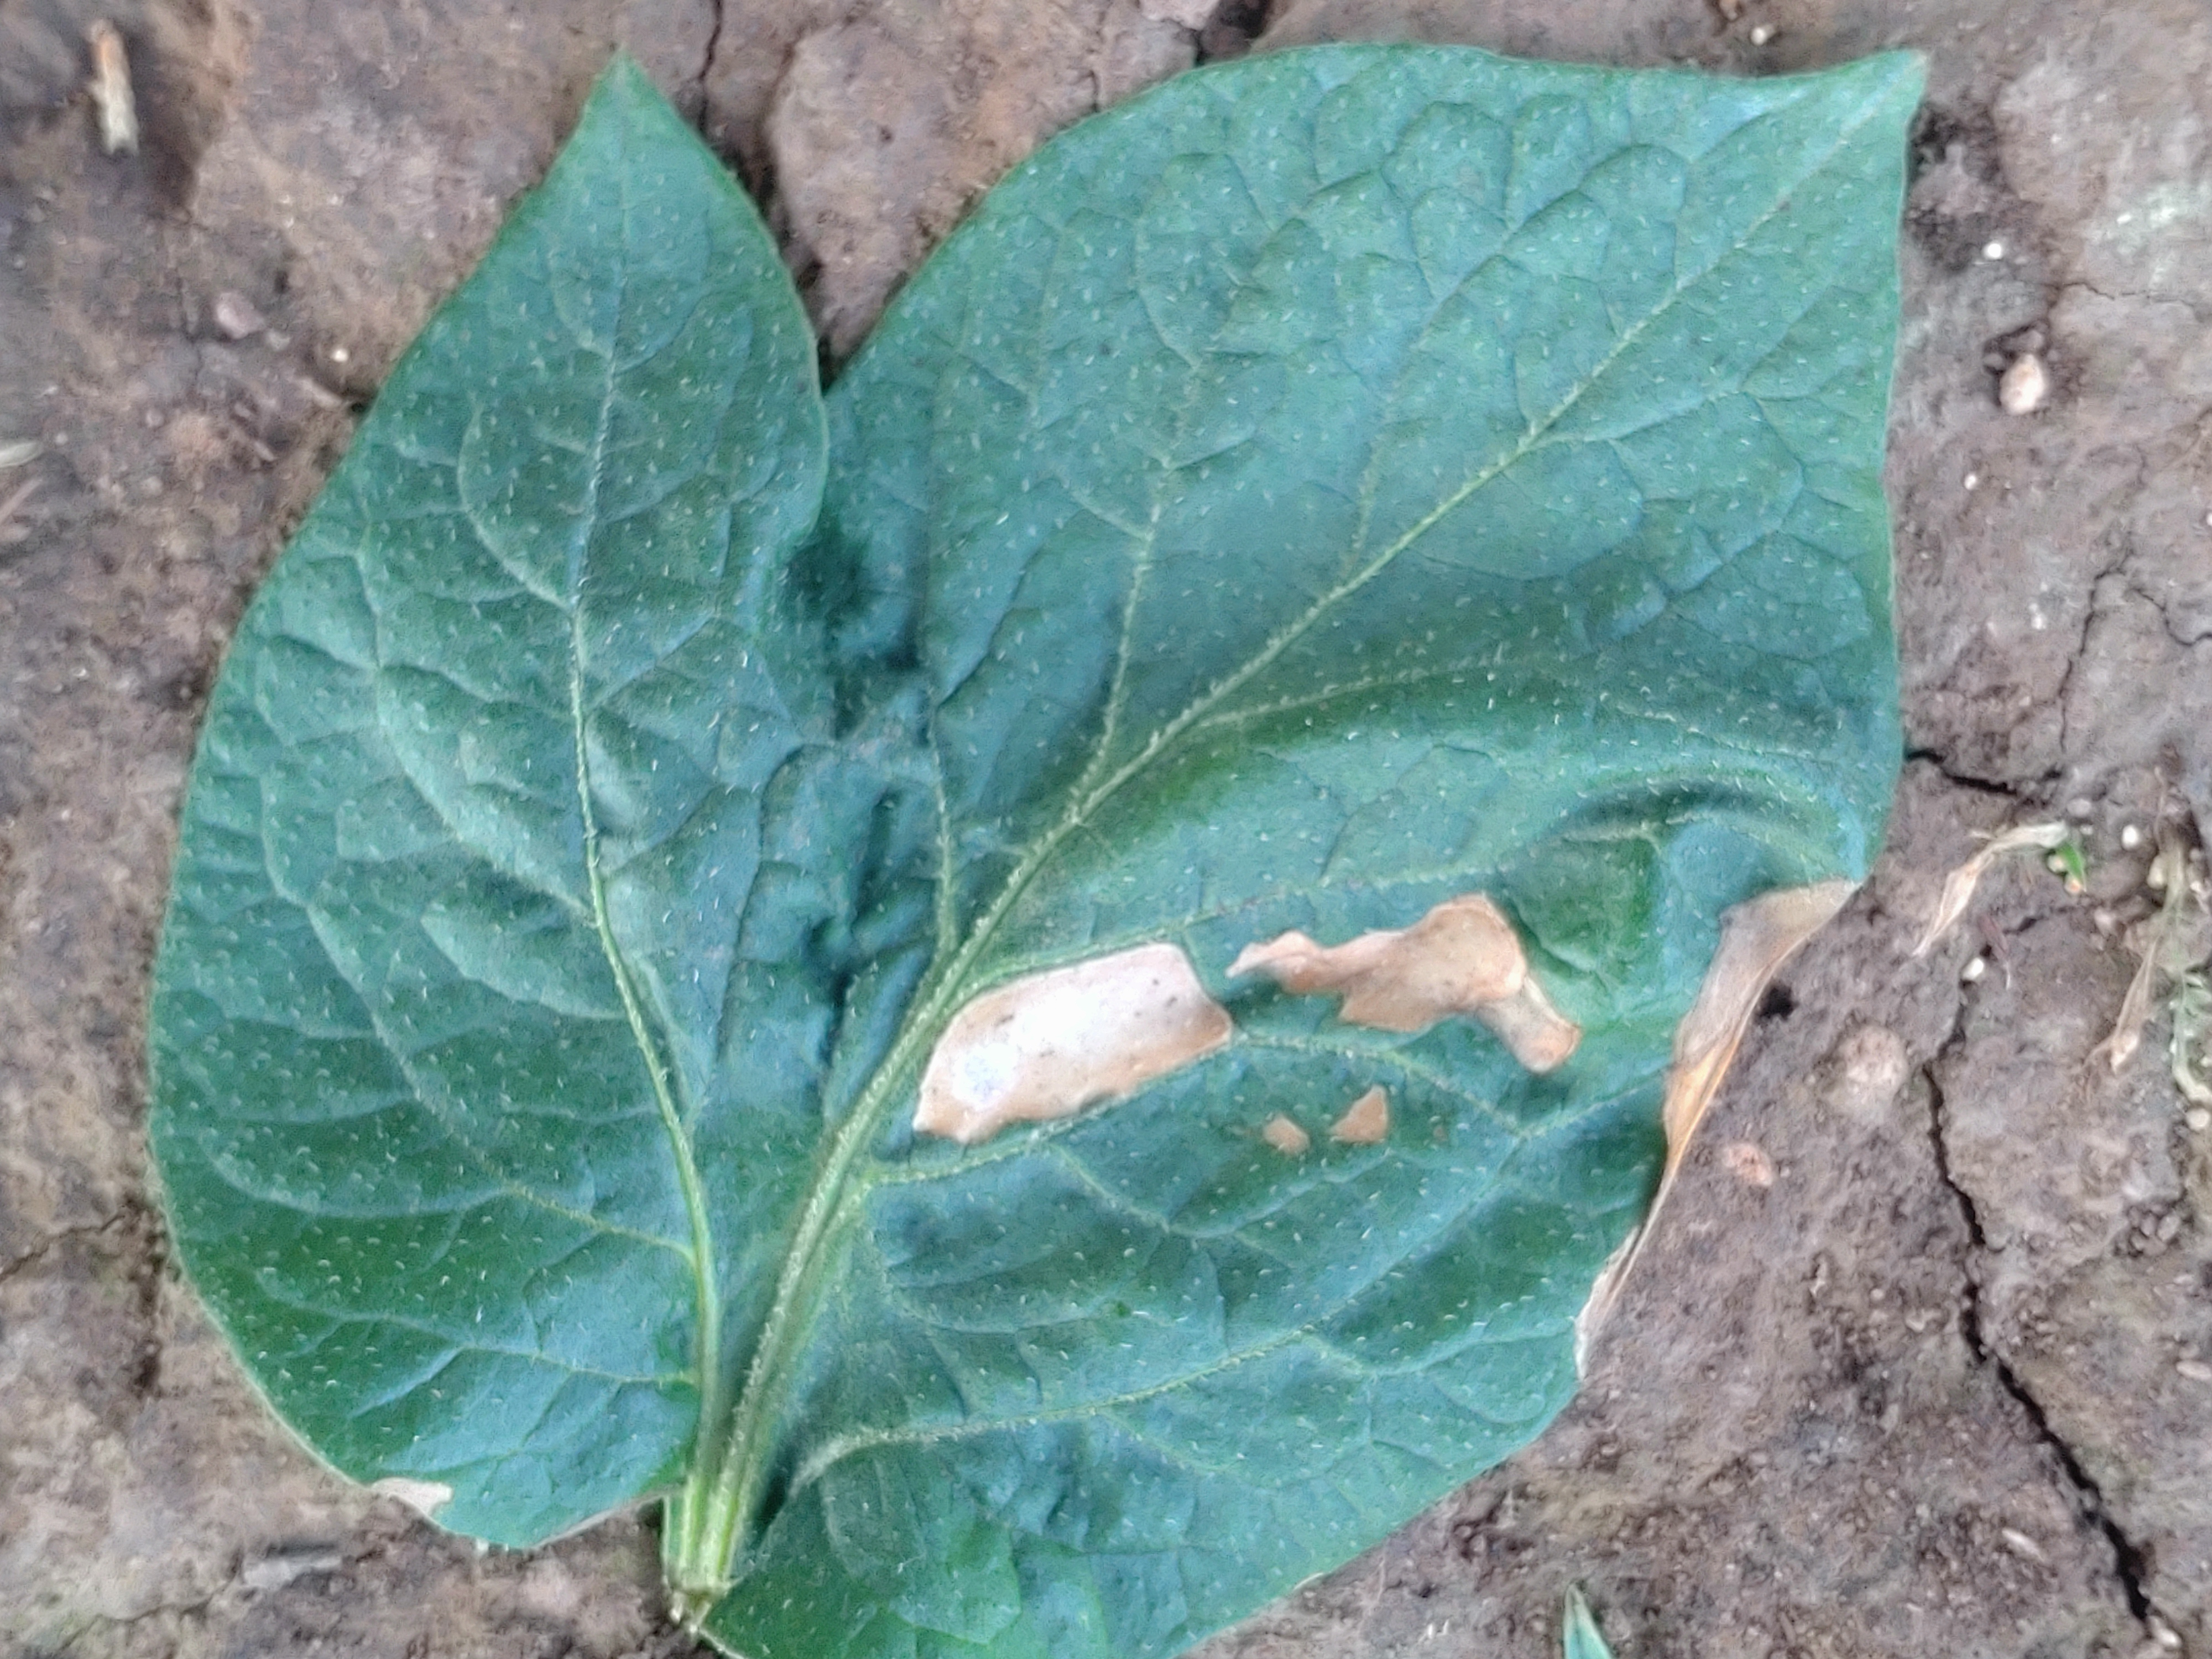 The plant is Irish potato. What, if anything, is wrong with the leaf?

early blight
